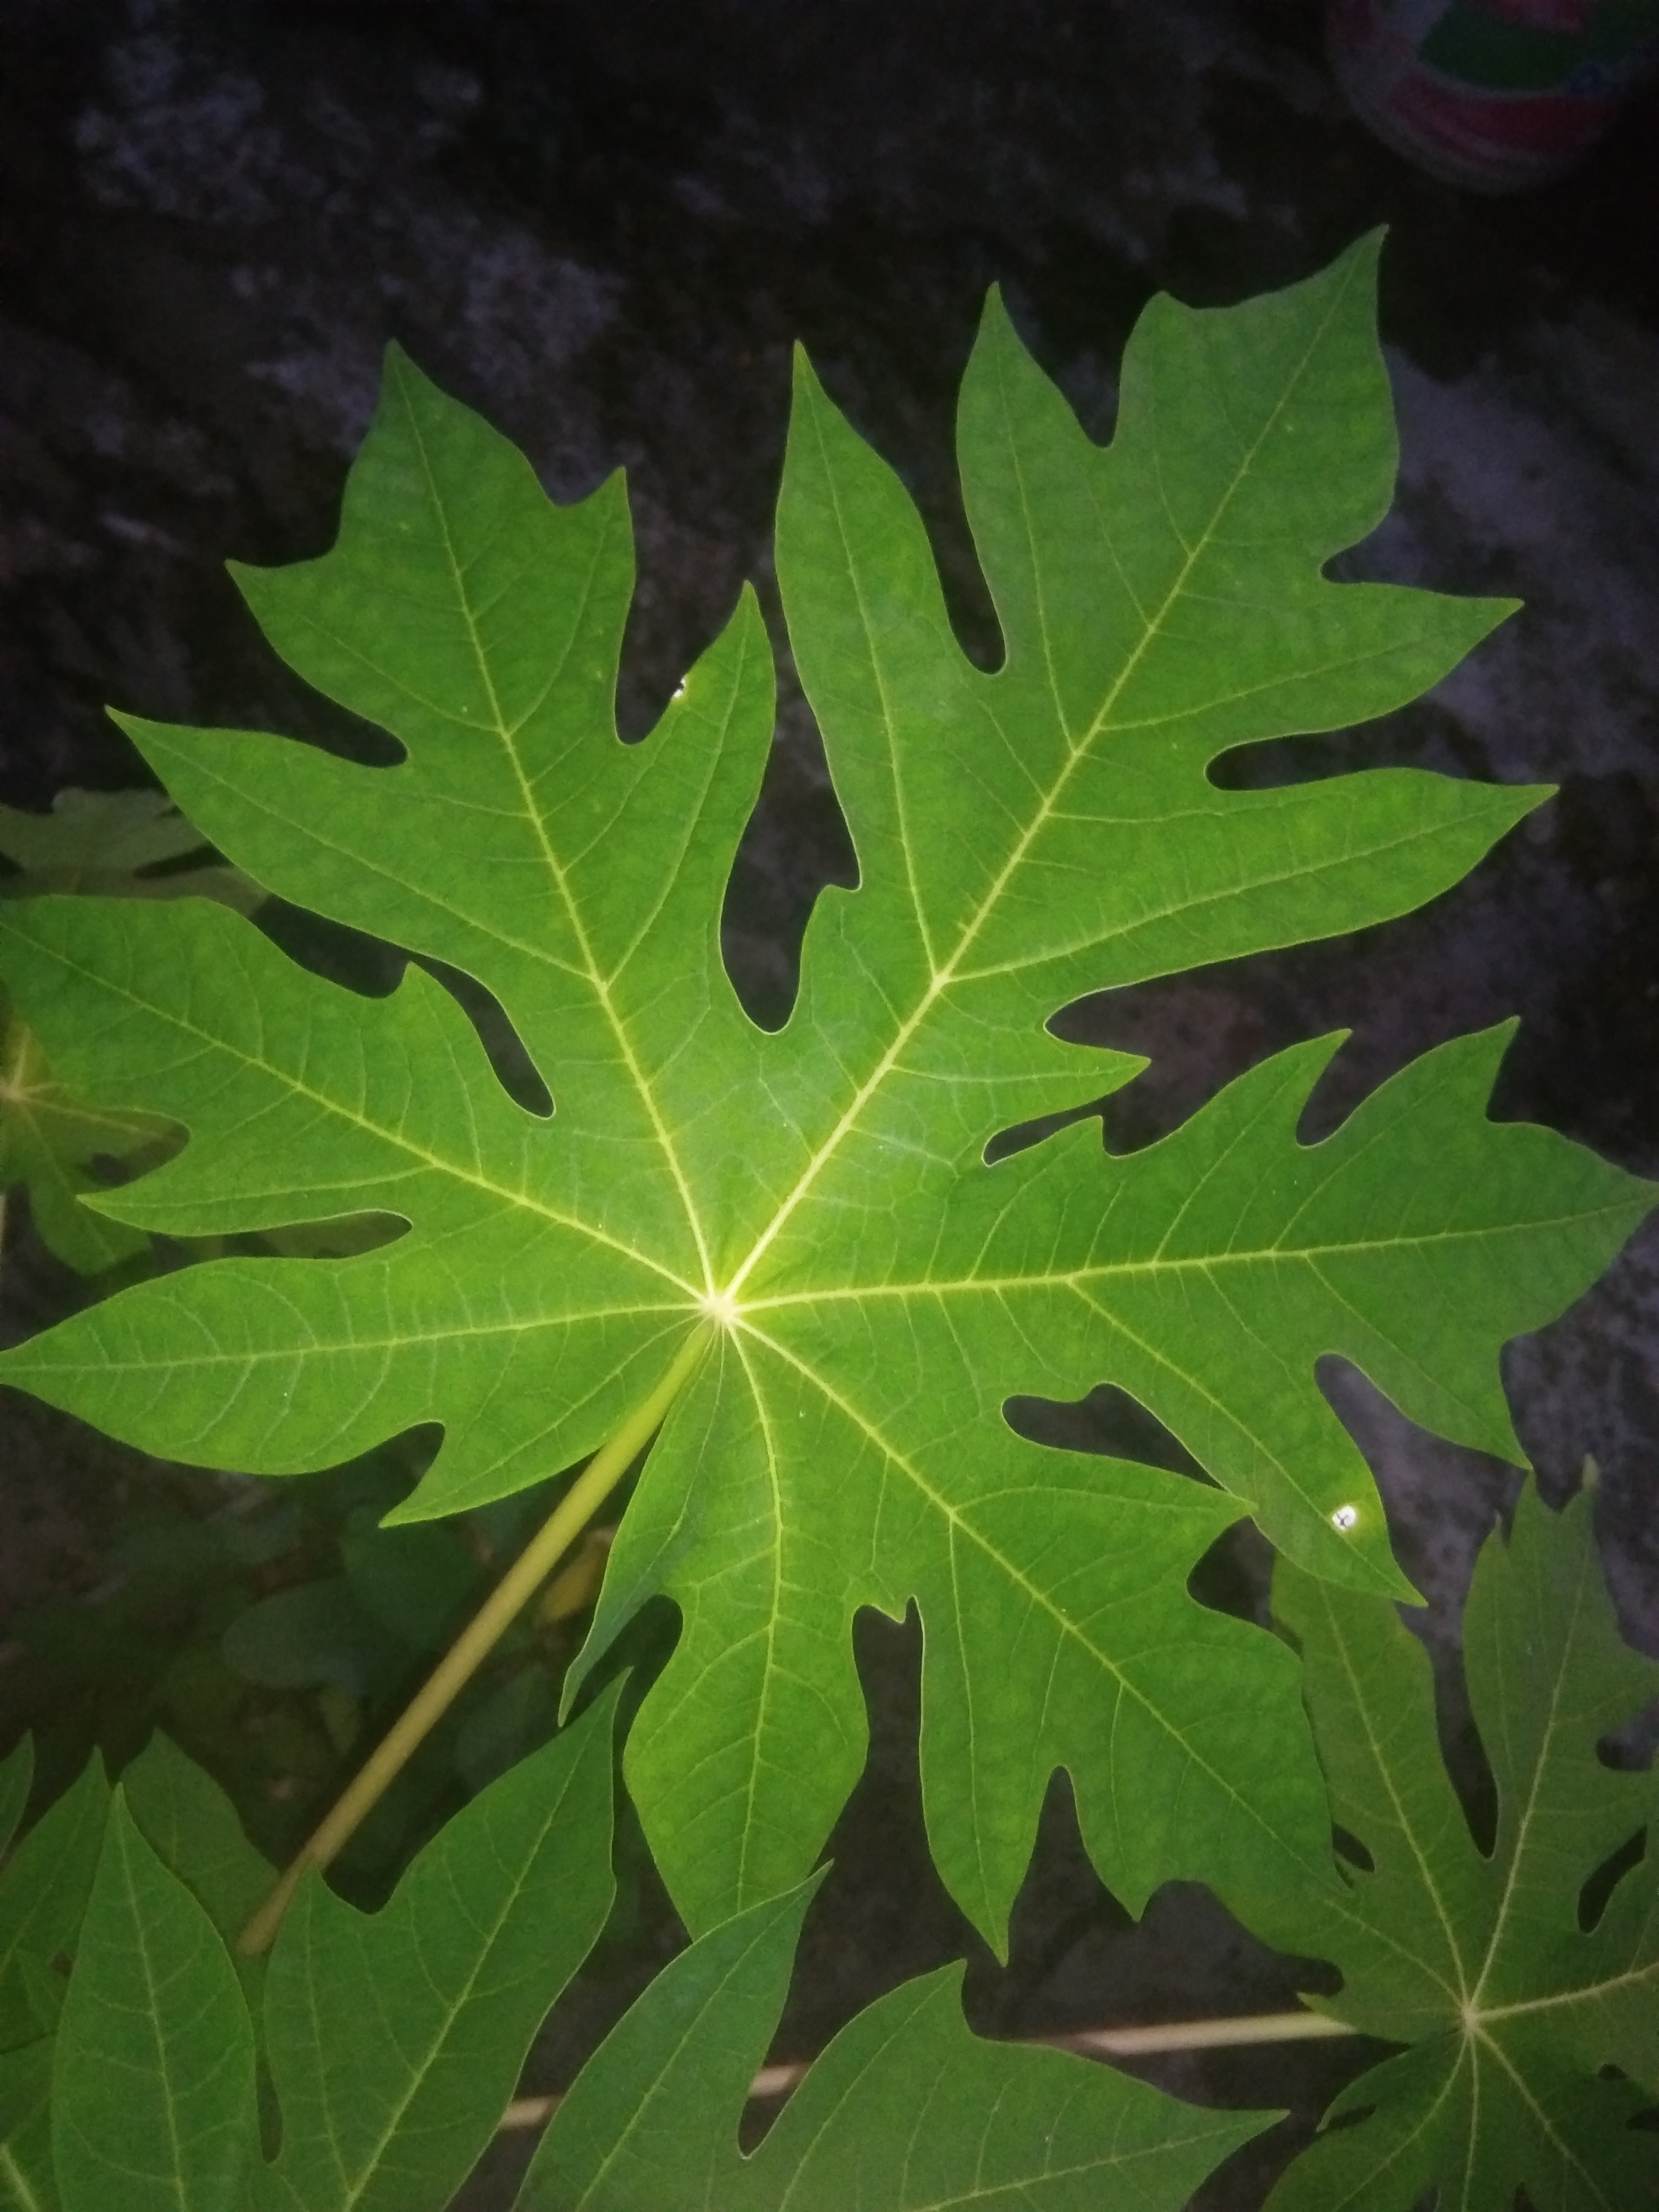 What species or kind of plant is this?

papaya
